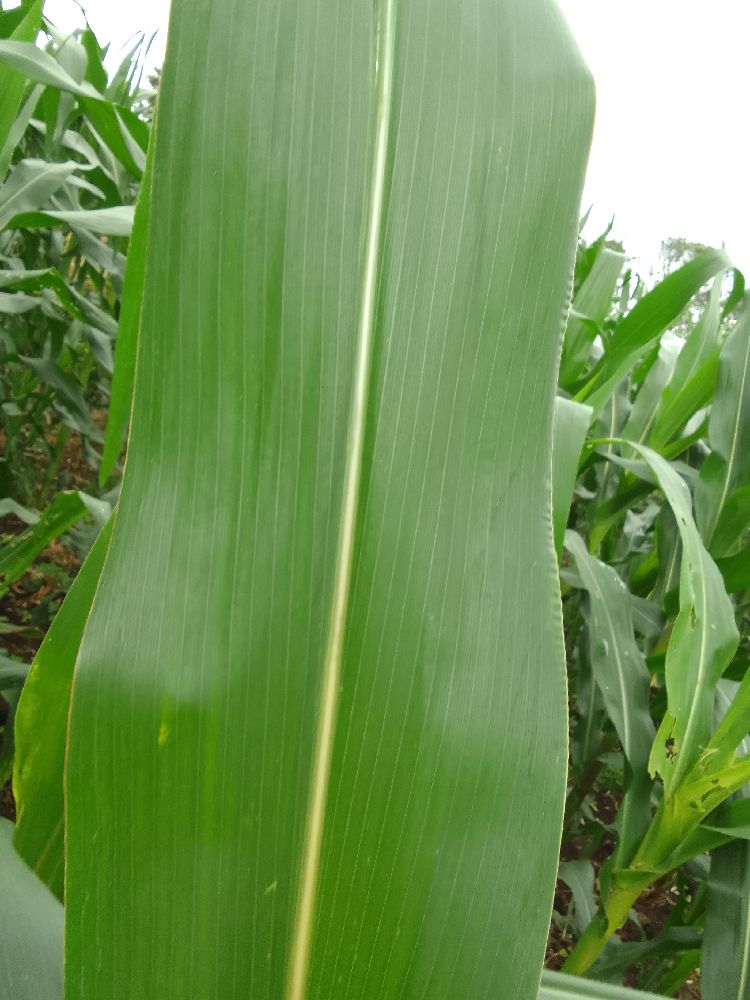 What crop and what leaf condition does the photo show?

maize, healthy
